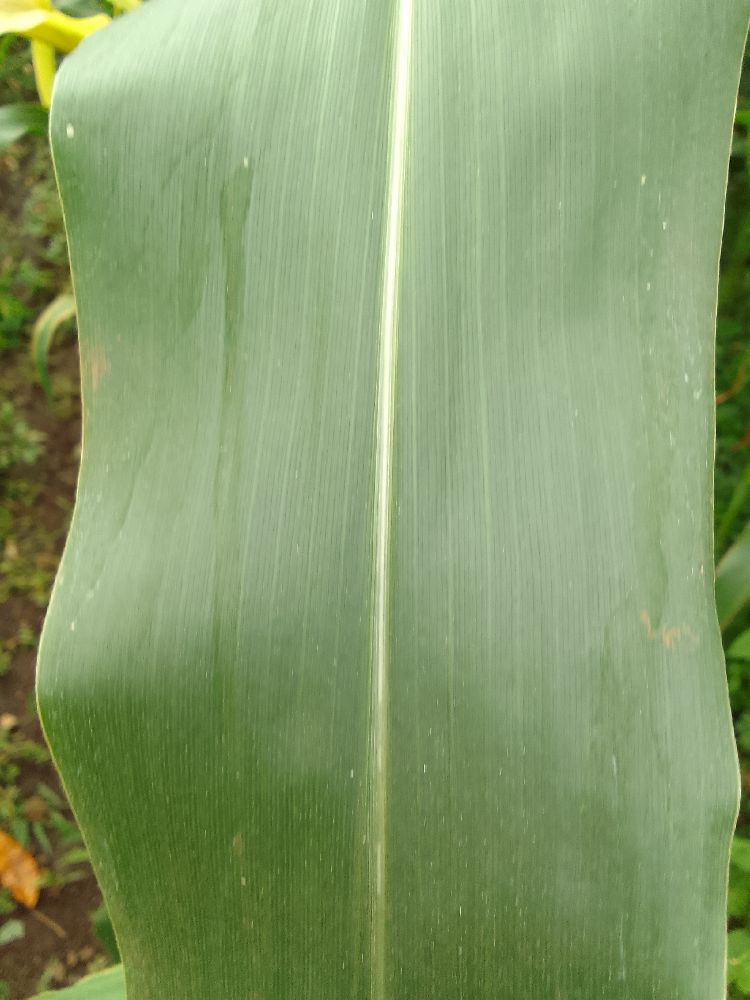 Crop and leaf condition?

maize, healthy
